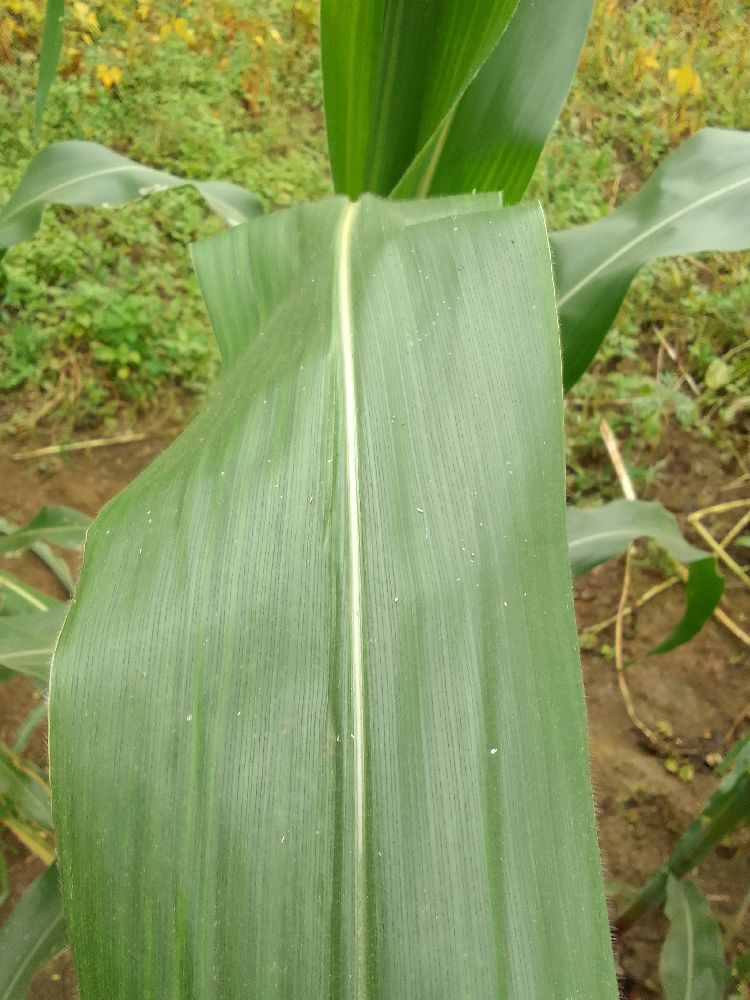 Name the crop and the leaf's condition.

maize, healthy
